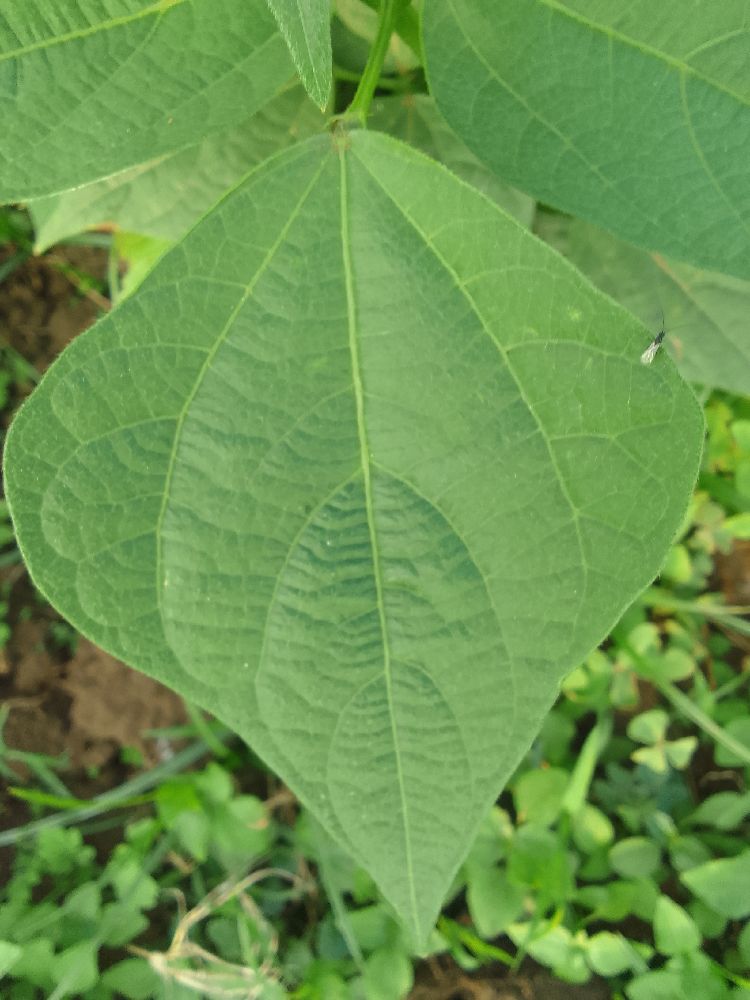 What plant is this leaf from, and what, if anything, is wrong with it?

common bean, healthy
